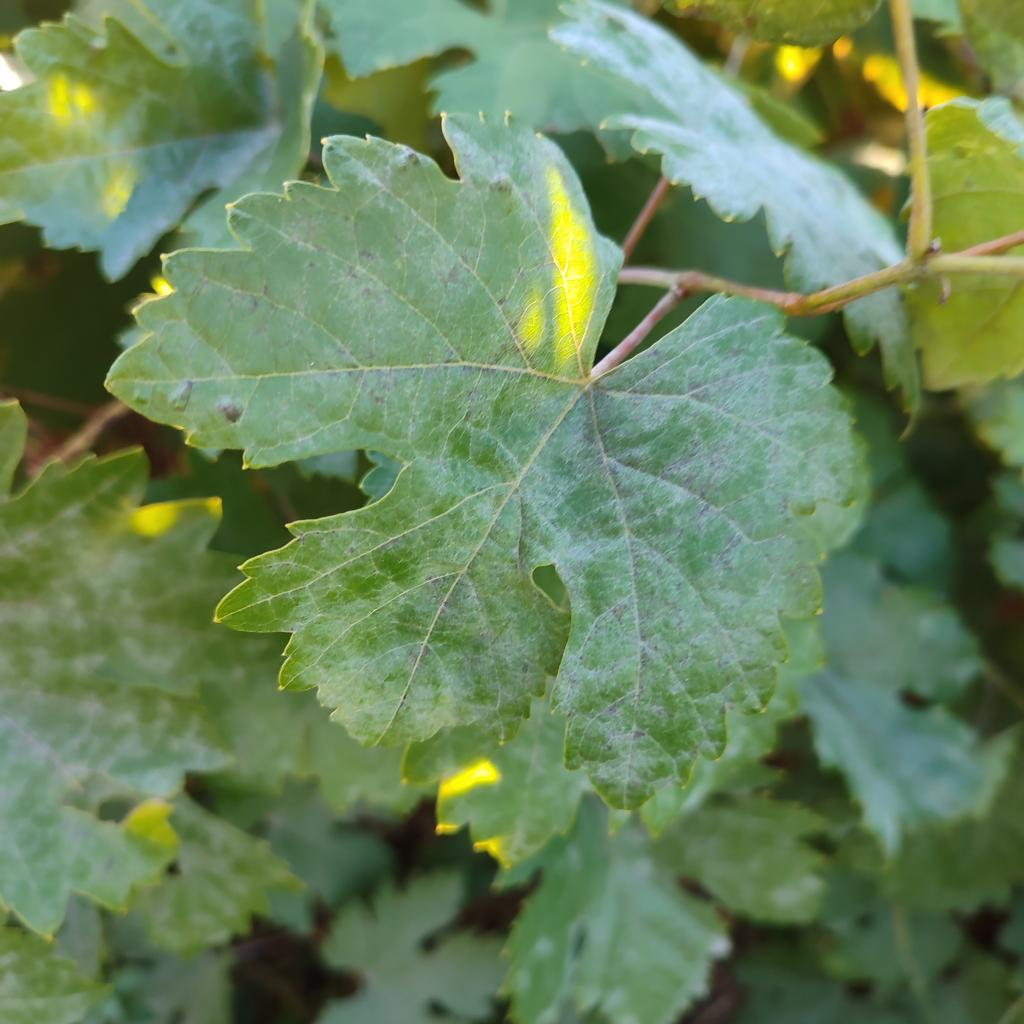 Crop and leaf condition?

grapevine, powdery mildew
